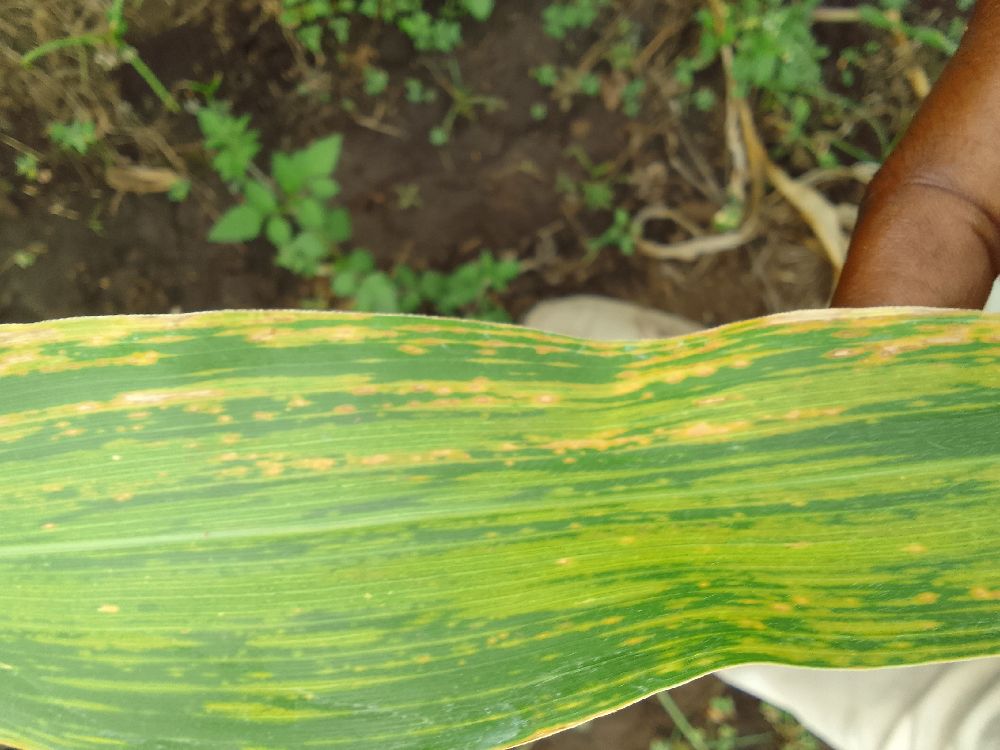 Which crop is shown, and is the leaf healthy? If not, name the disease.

maize, maize lethal necrosis
